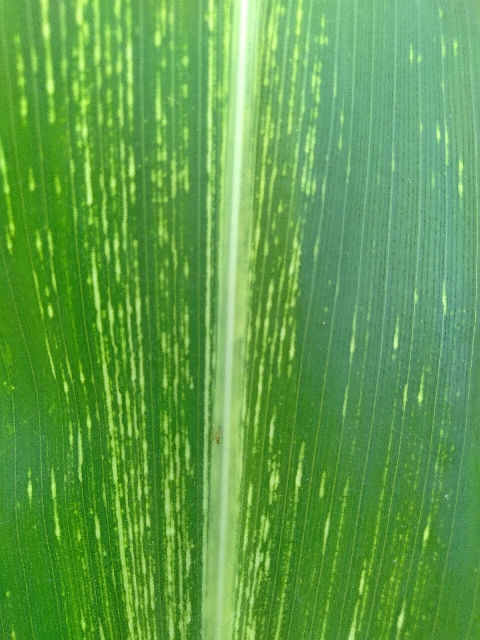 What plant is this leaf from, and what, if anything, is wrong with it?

maize, maize streak virus
